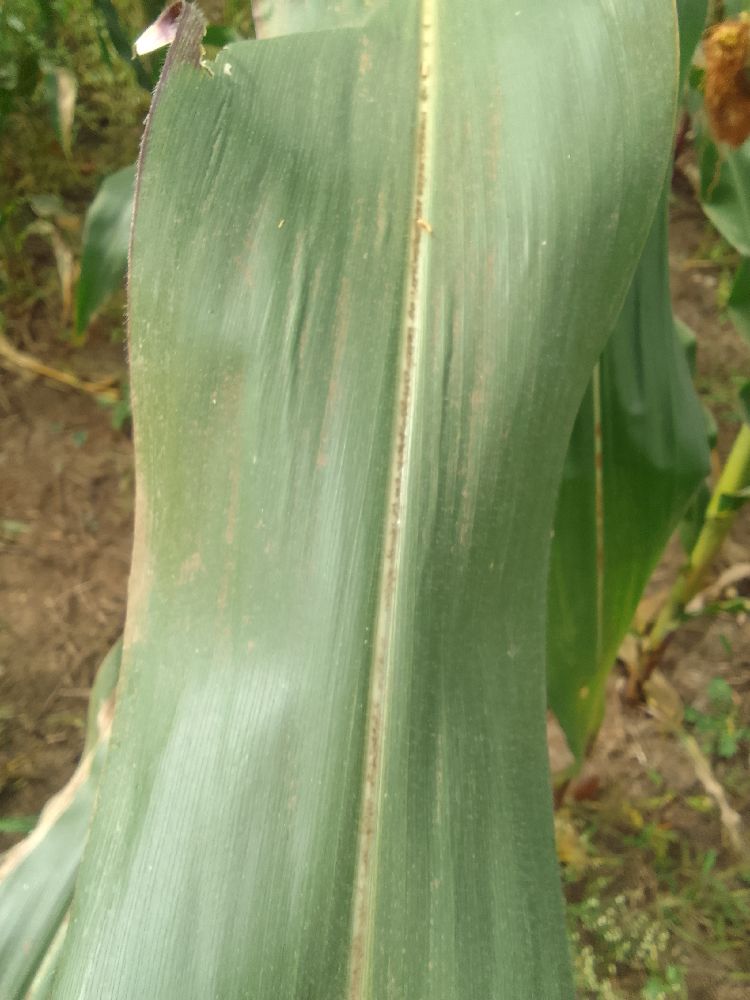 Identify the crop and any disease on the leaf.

maize, healthy
